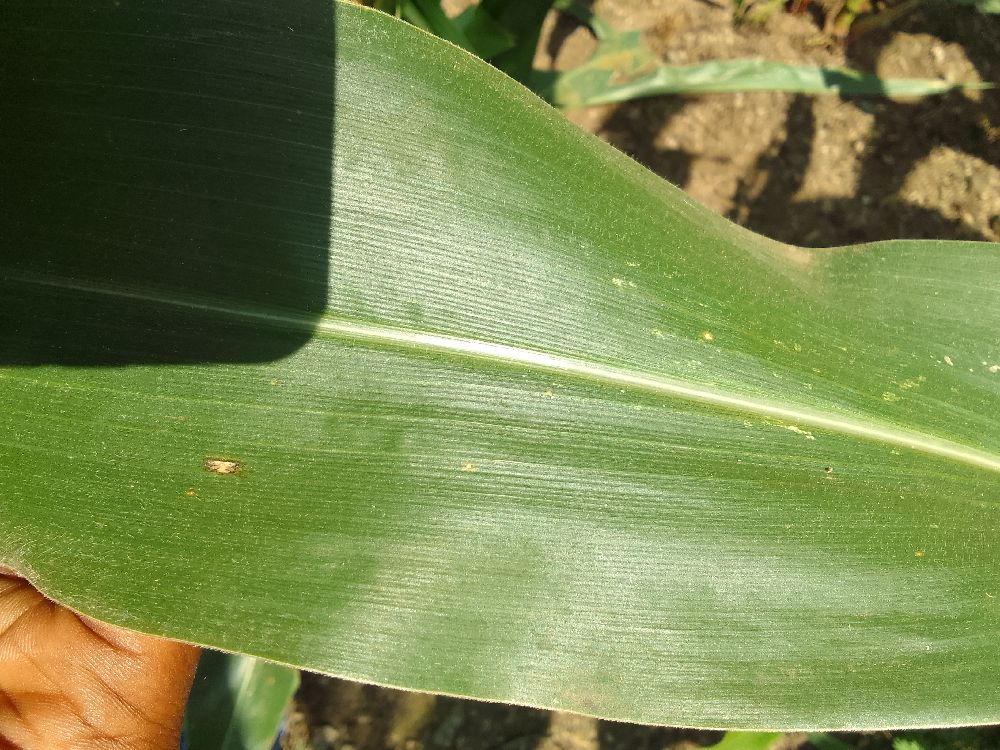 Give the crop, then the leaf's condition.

maize, healthy
